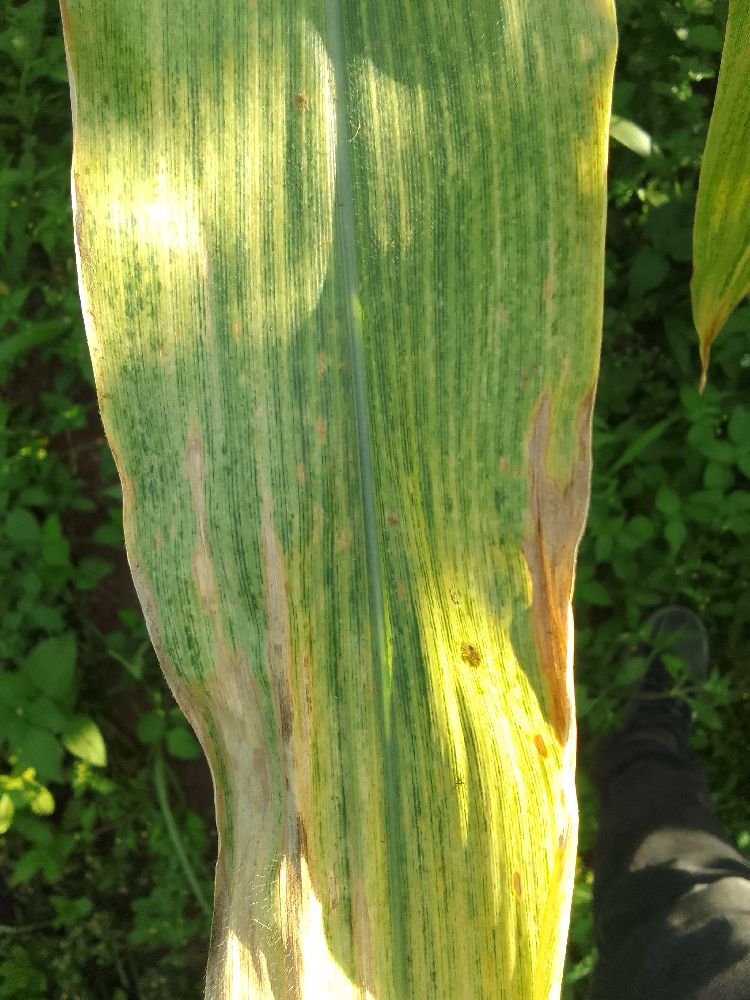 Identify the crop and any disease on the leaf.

maize, maize lethal necrosis
